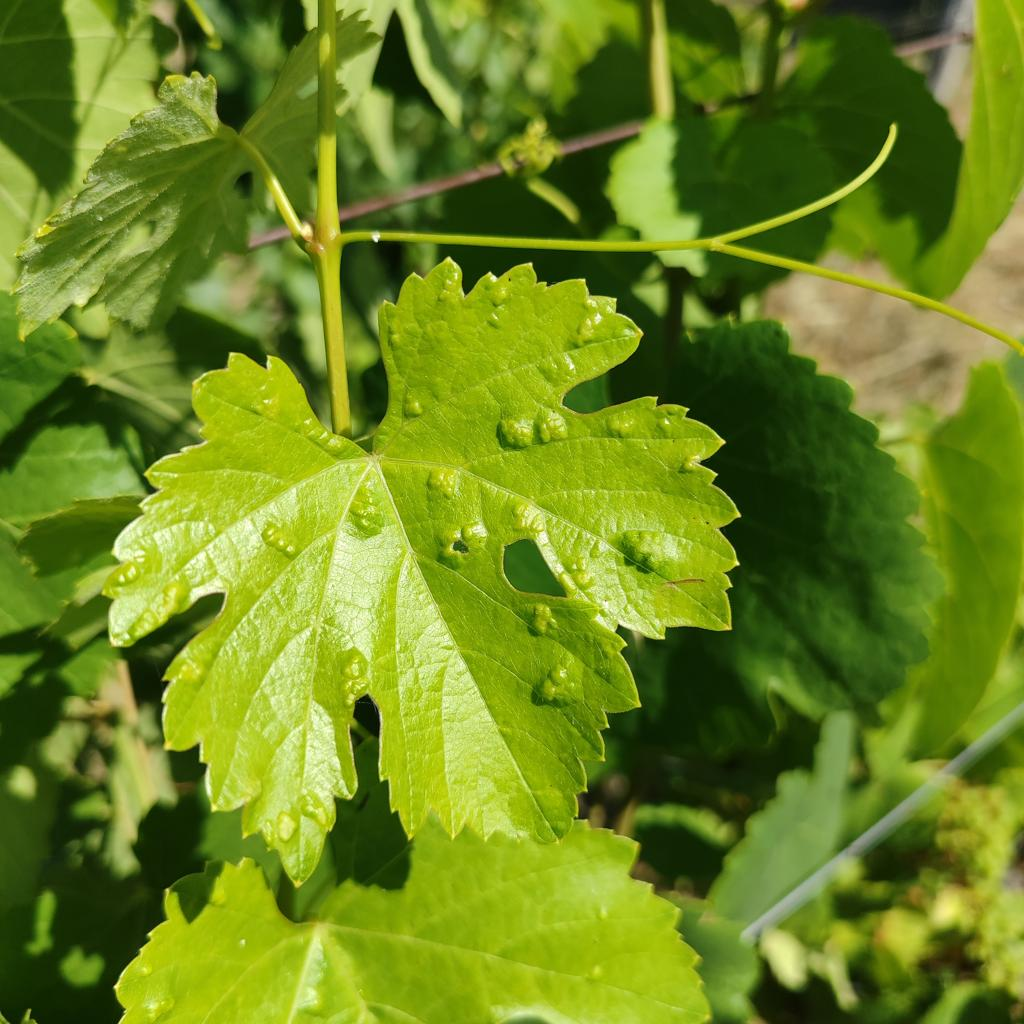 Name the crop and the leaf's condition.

grapevine, erineum mite
